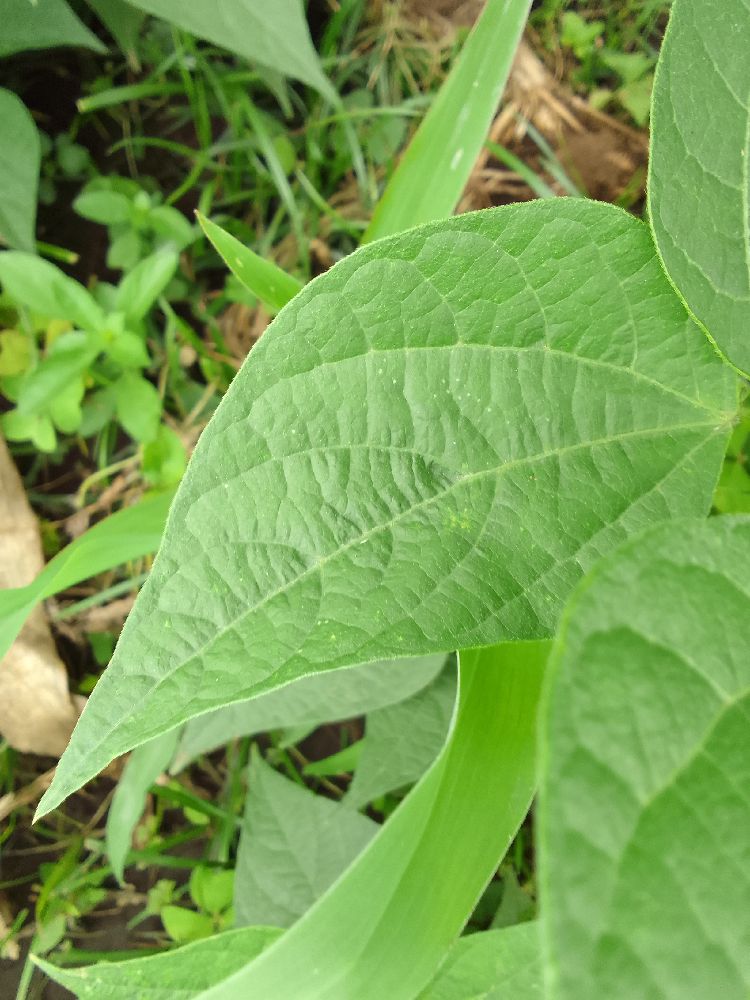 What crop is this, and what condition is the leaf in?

common bean, healthy
